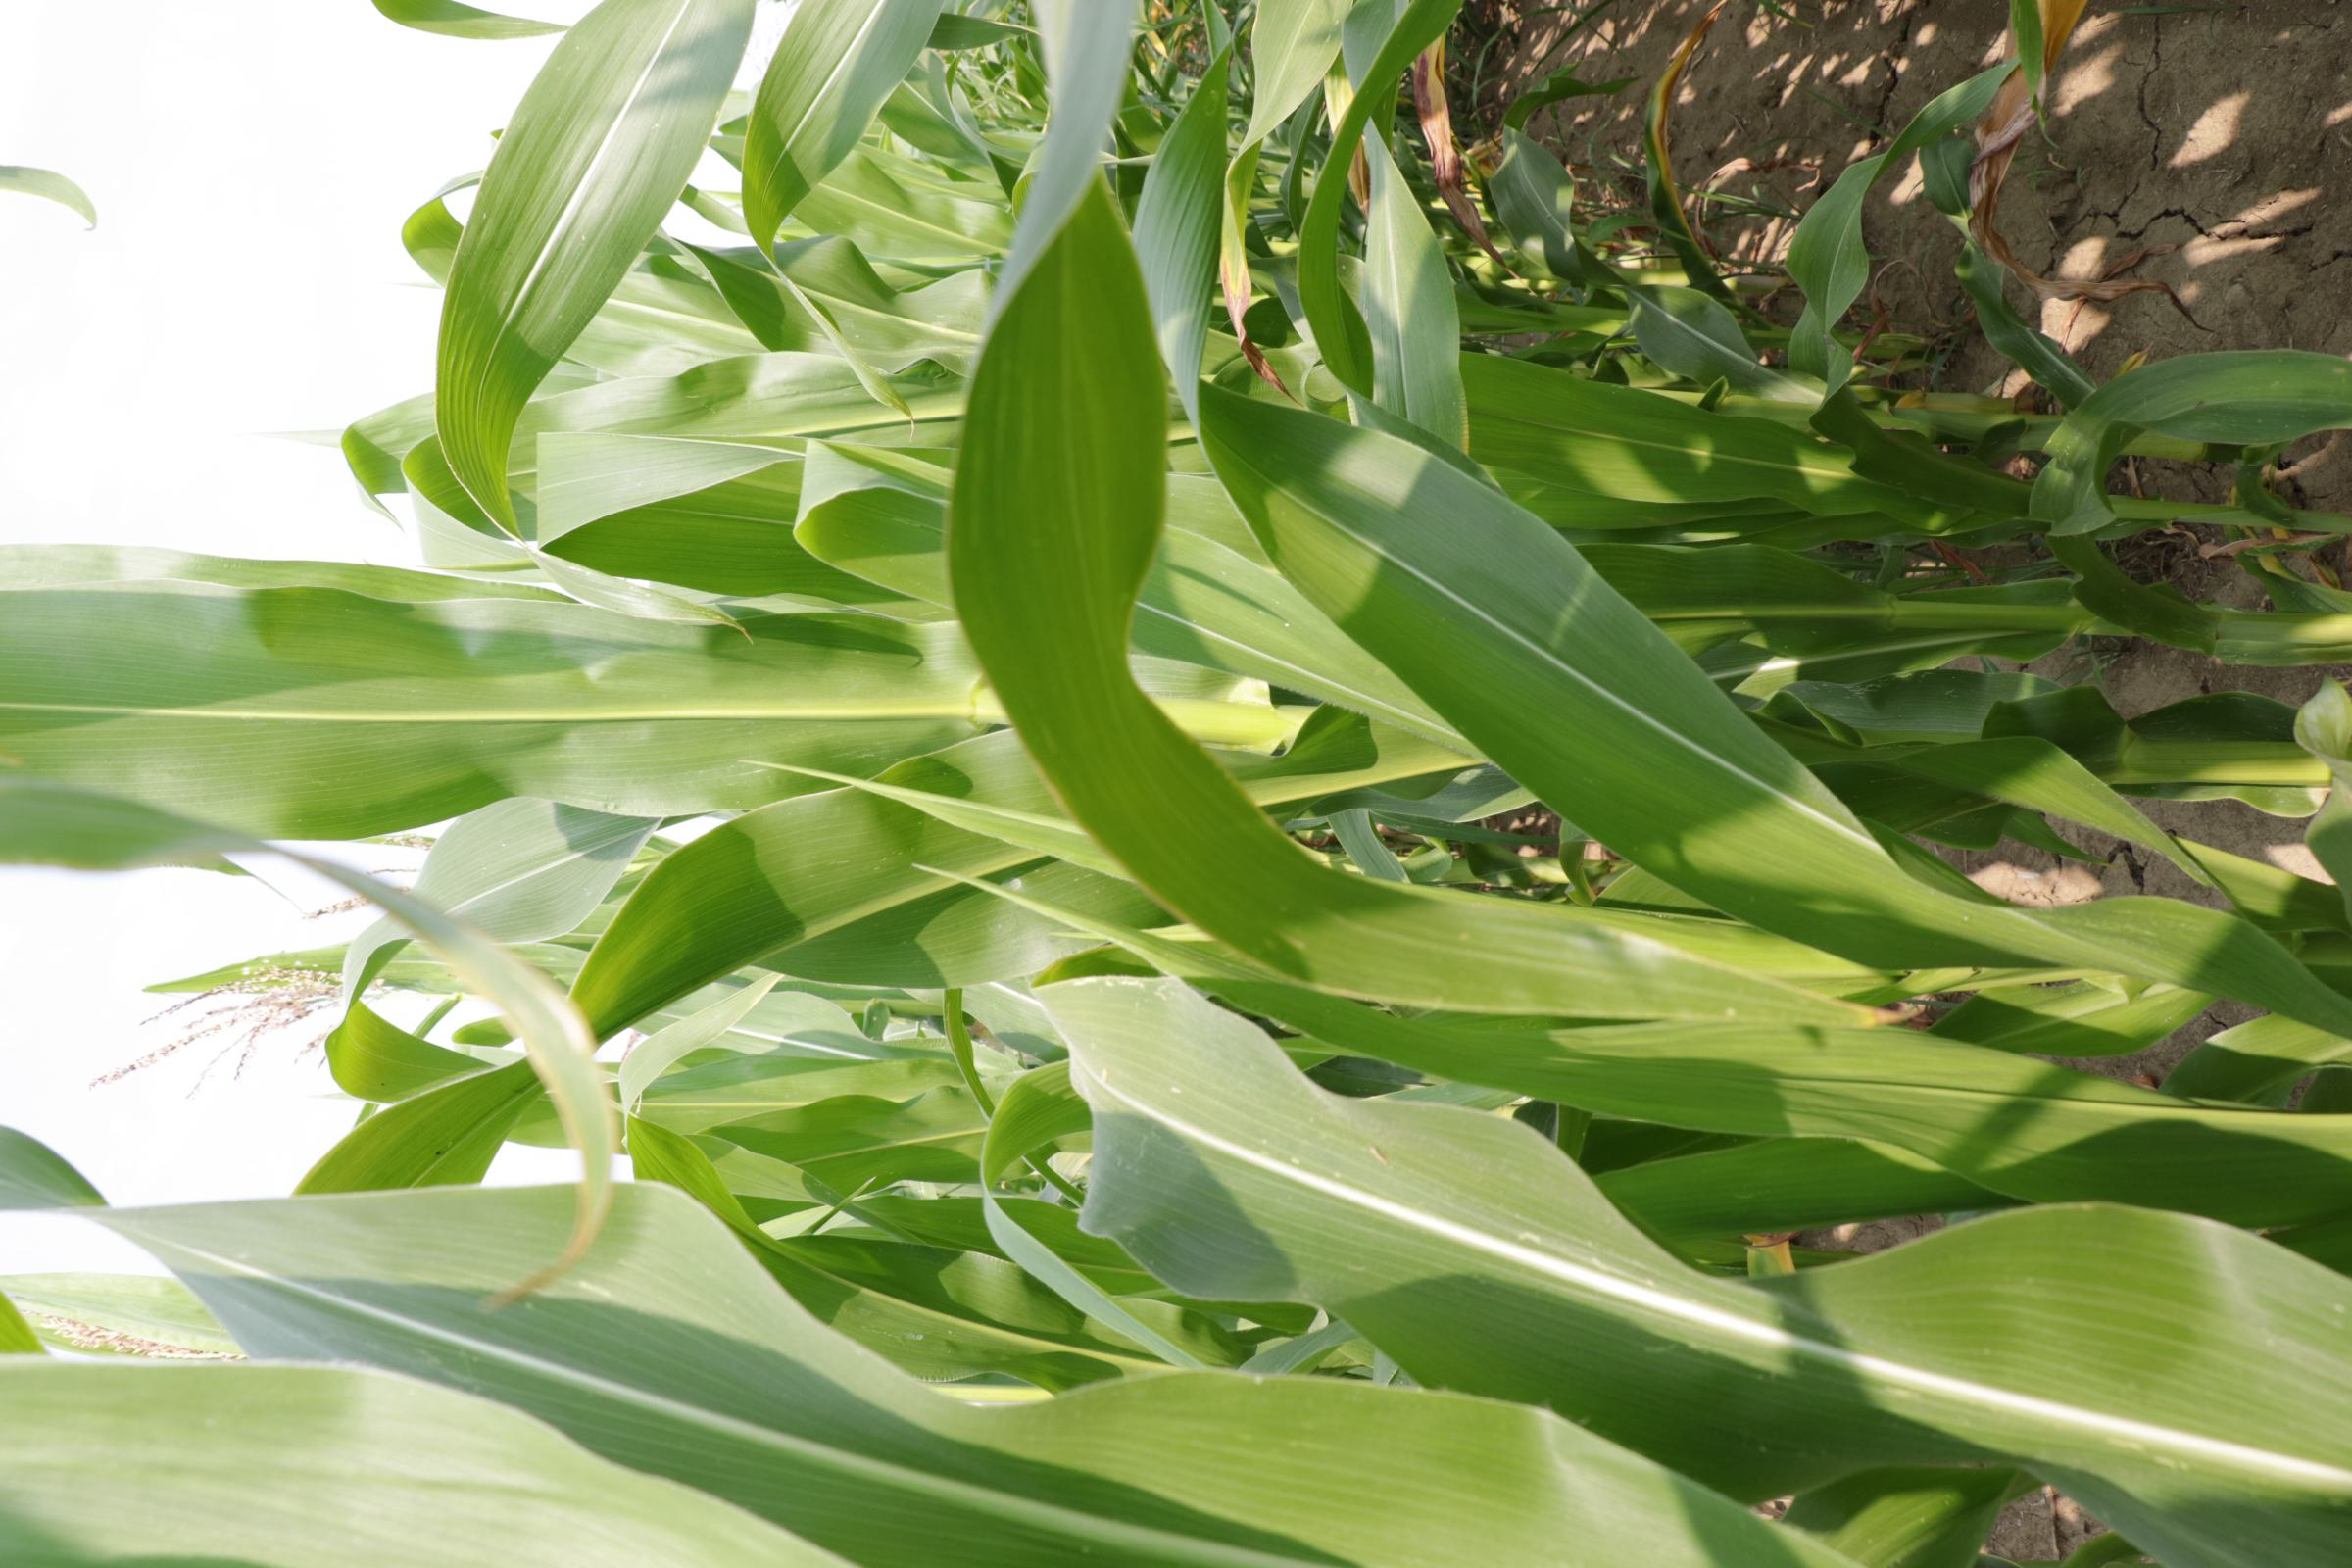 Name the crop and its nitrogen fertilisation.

maize, full nitrogen fertilisation
